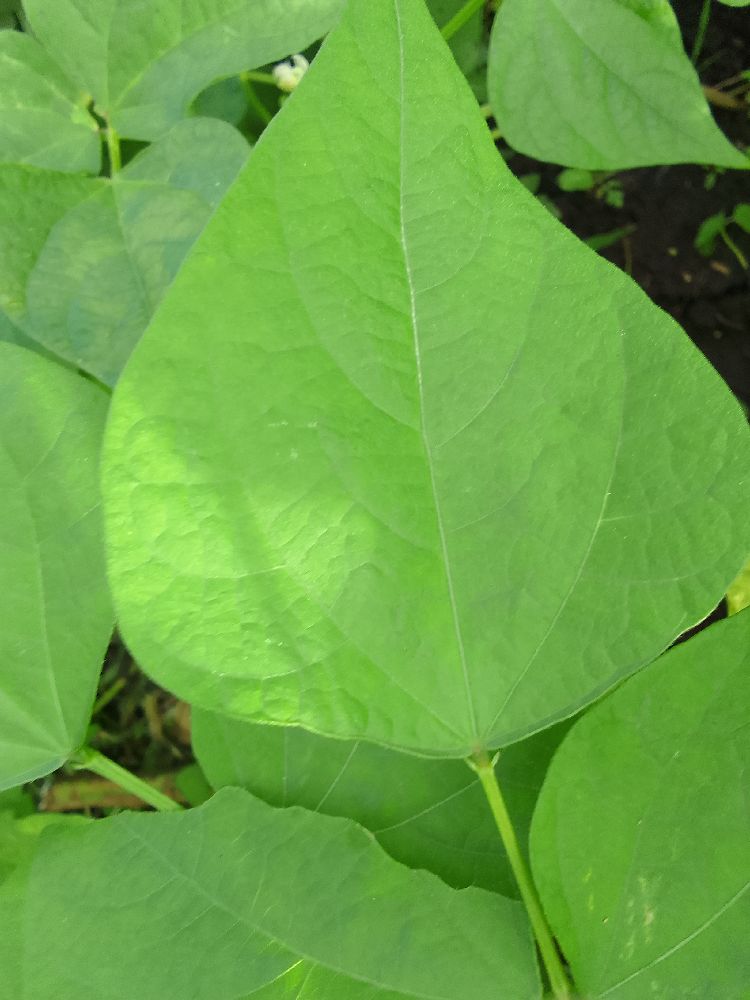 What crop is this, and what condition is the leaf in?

common bean, healthy
